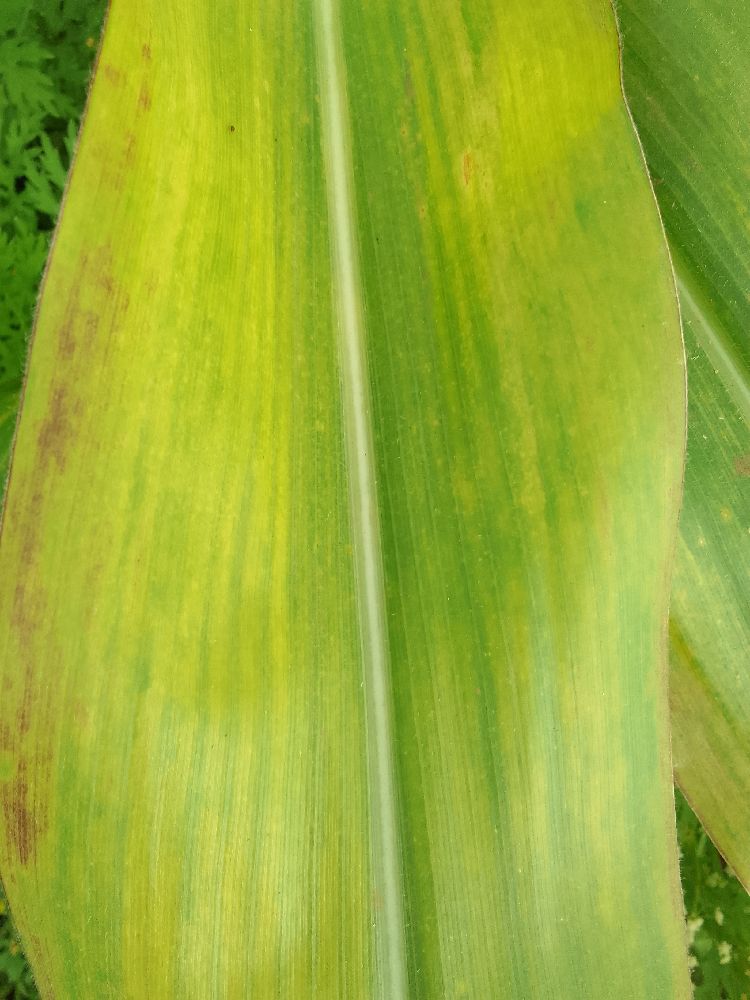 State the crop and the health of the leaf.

maize, maize lethal necrosis
